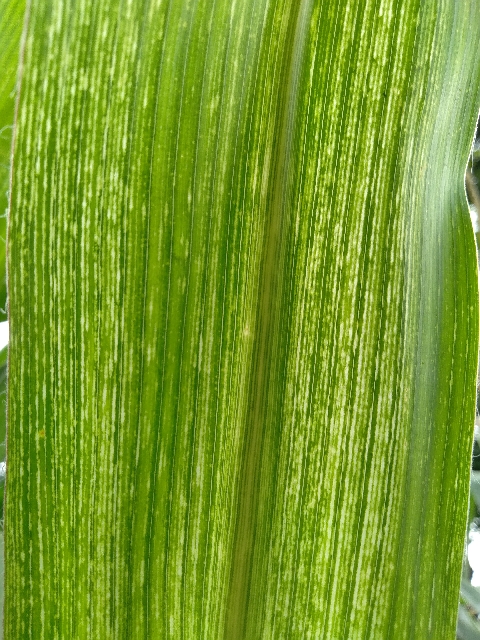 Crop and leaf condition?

maize, maize streak virus
